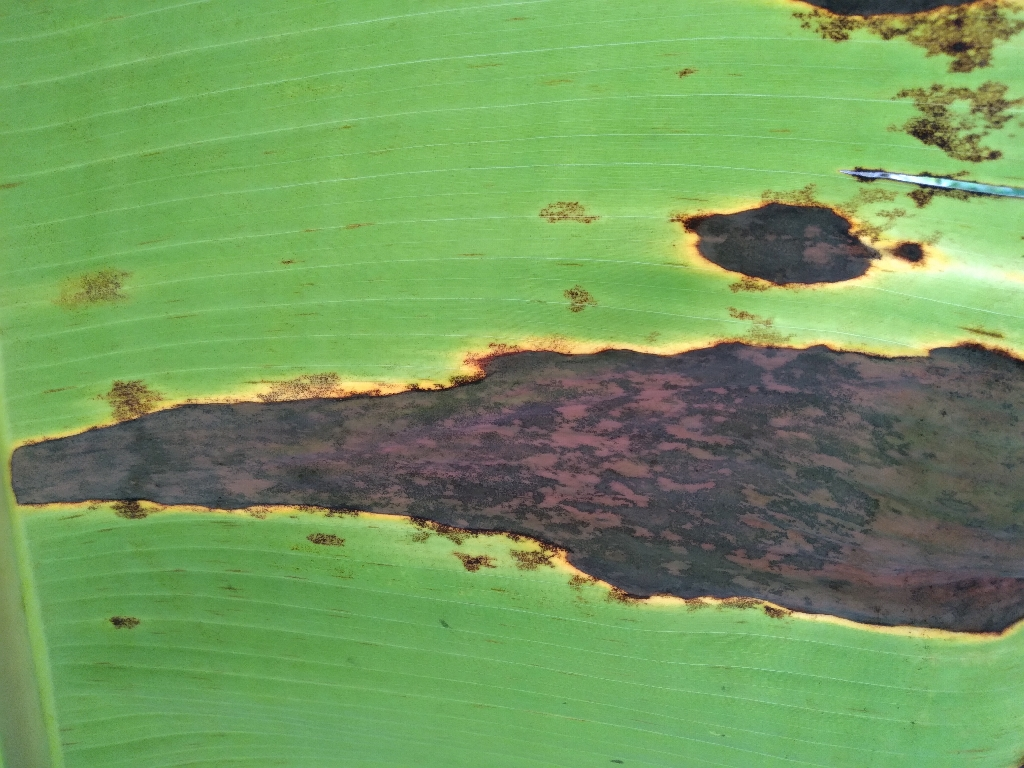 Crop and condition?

banana, black sigatoka
